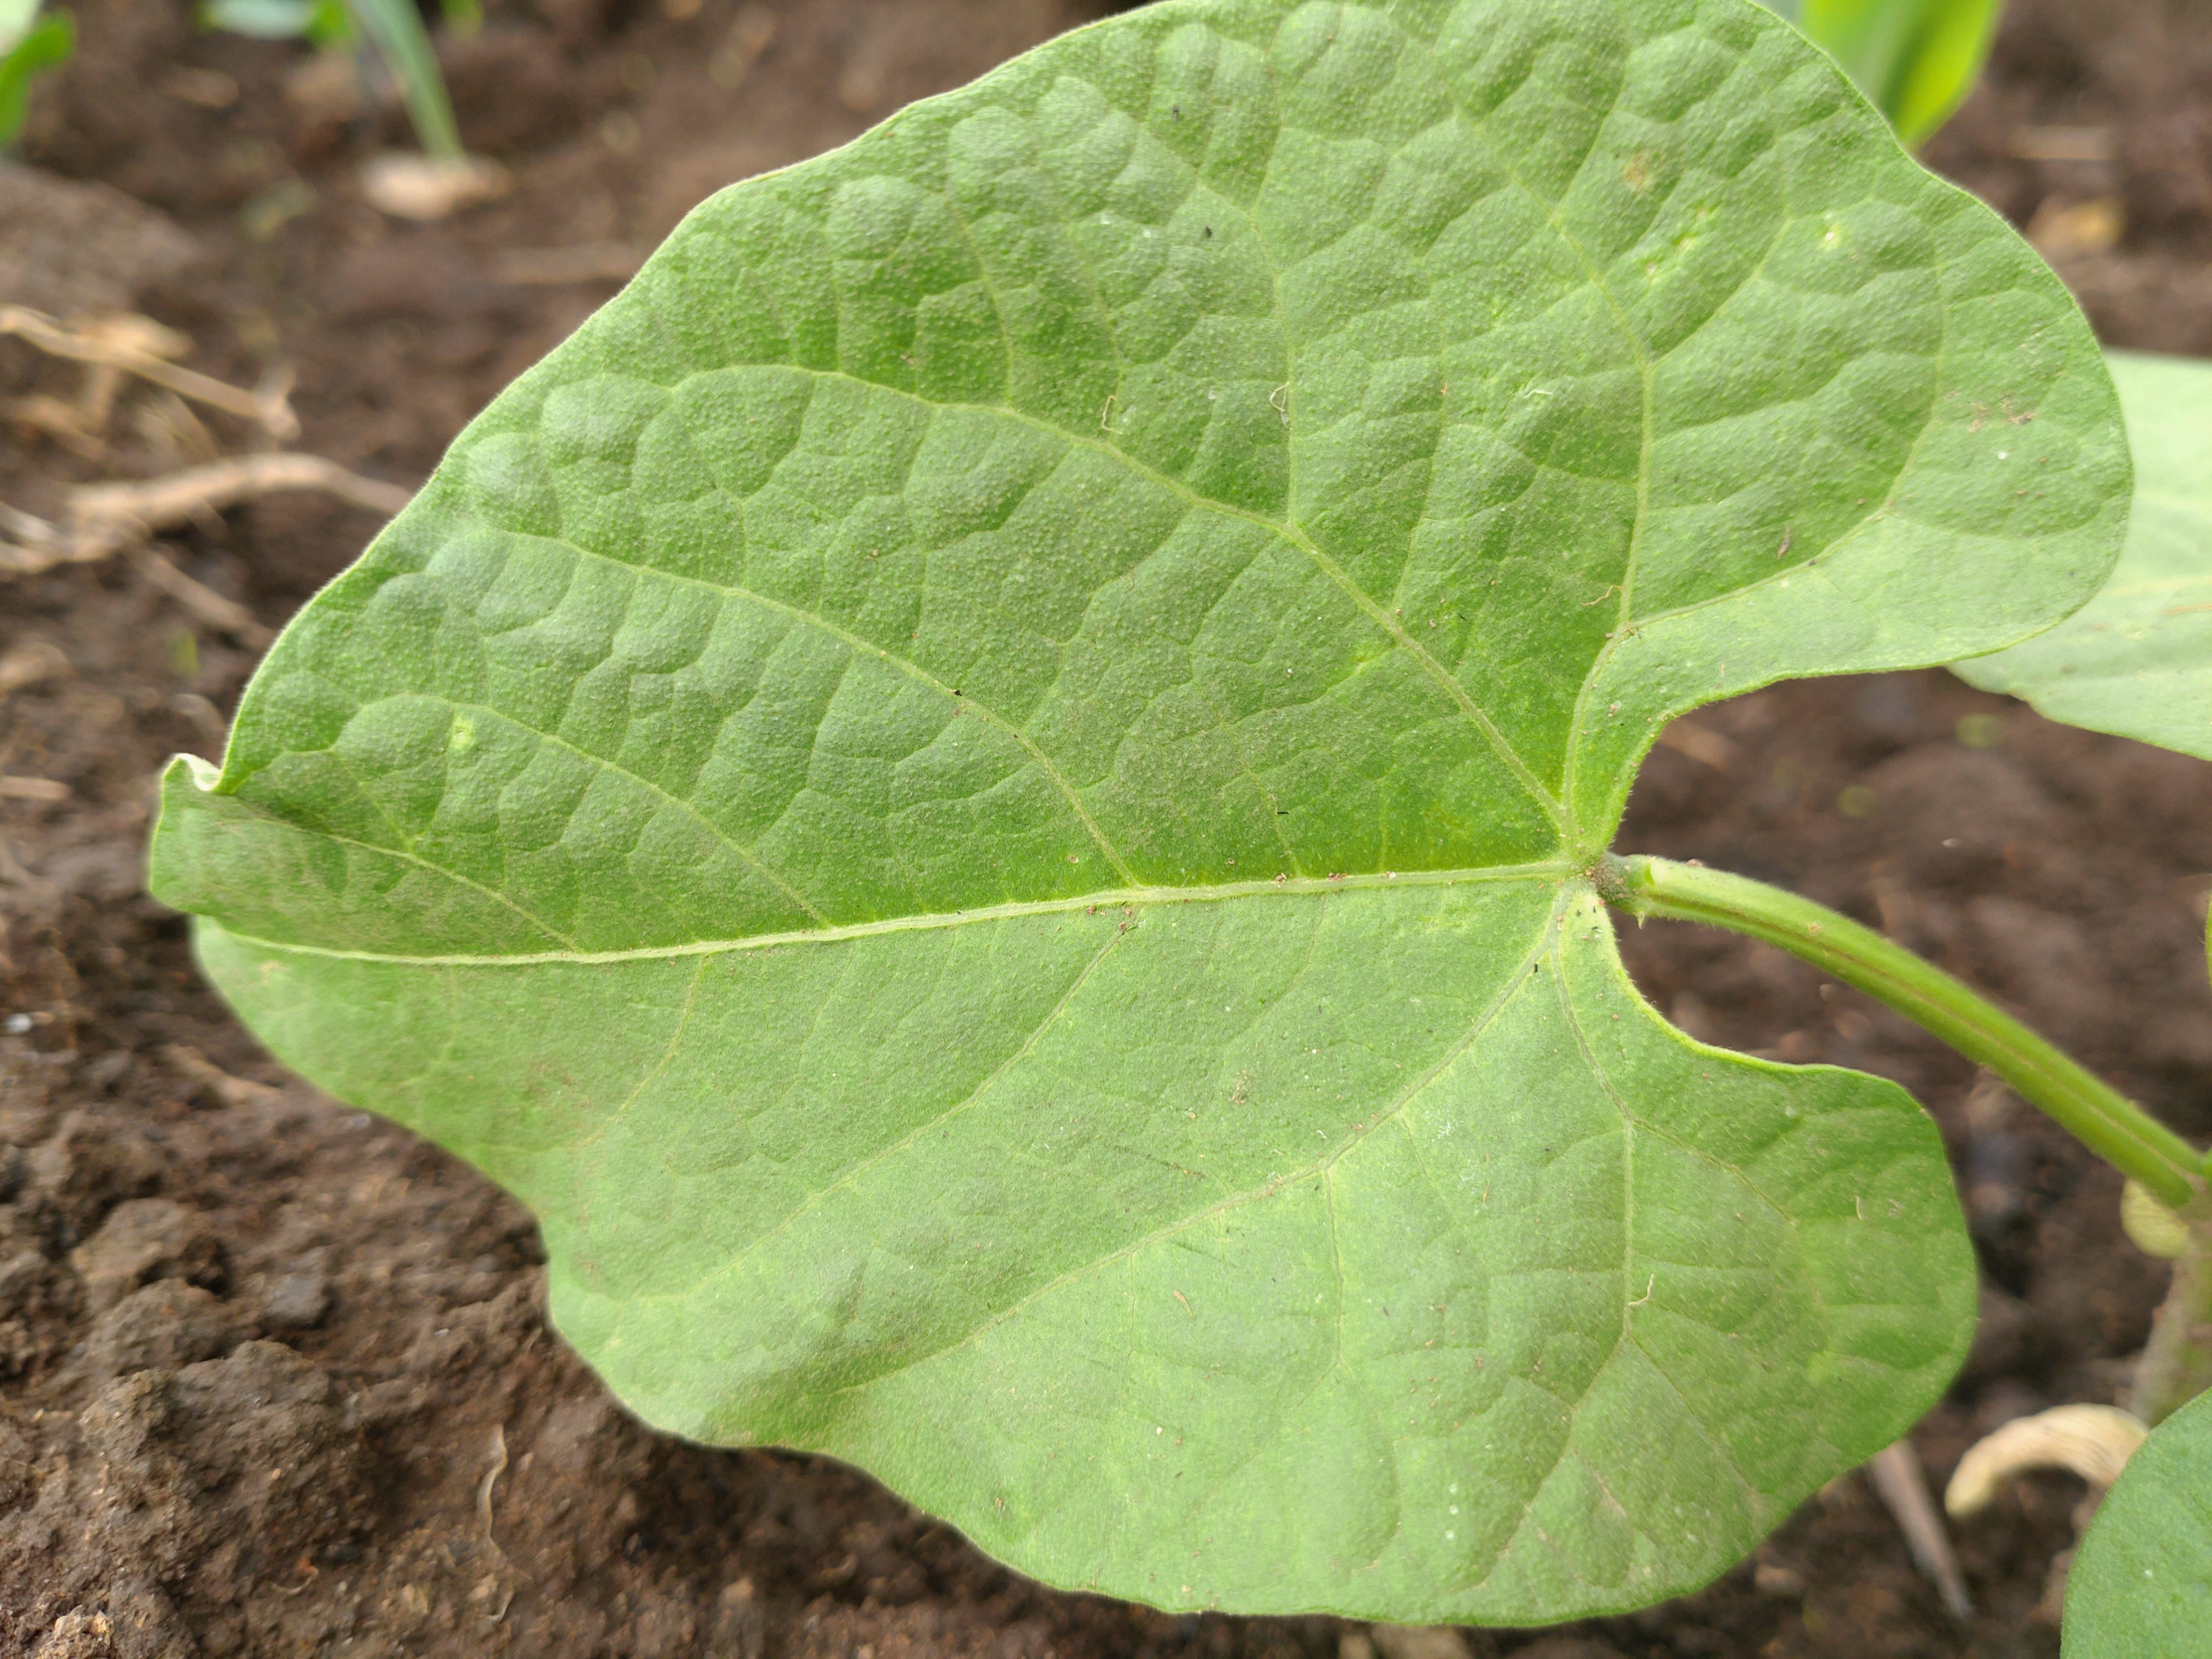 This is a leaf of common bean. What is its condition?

healthy
